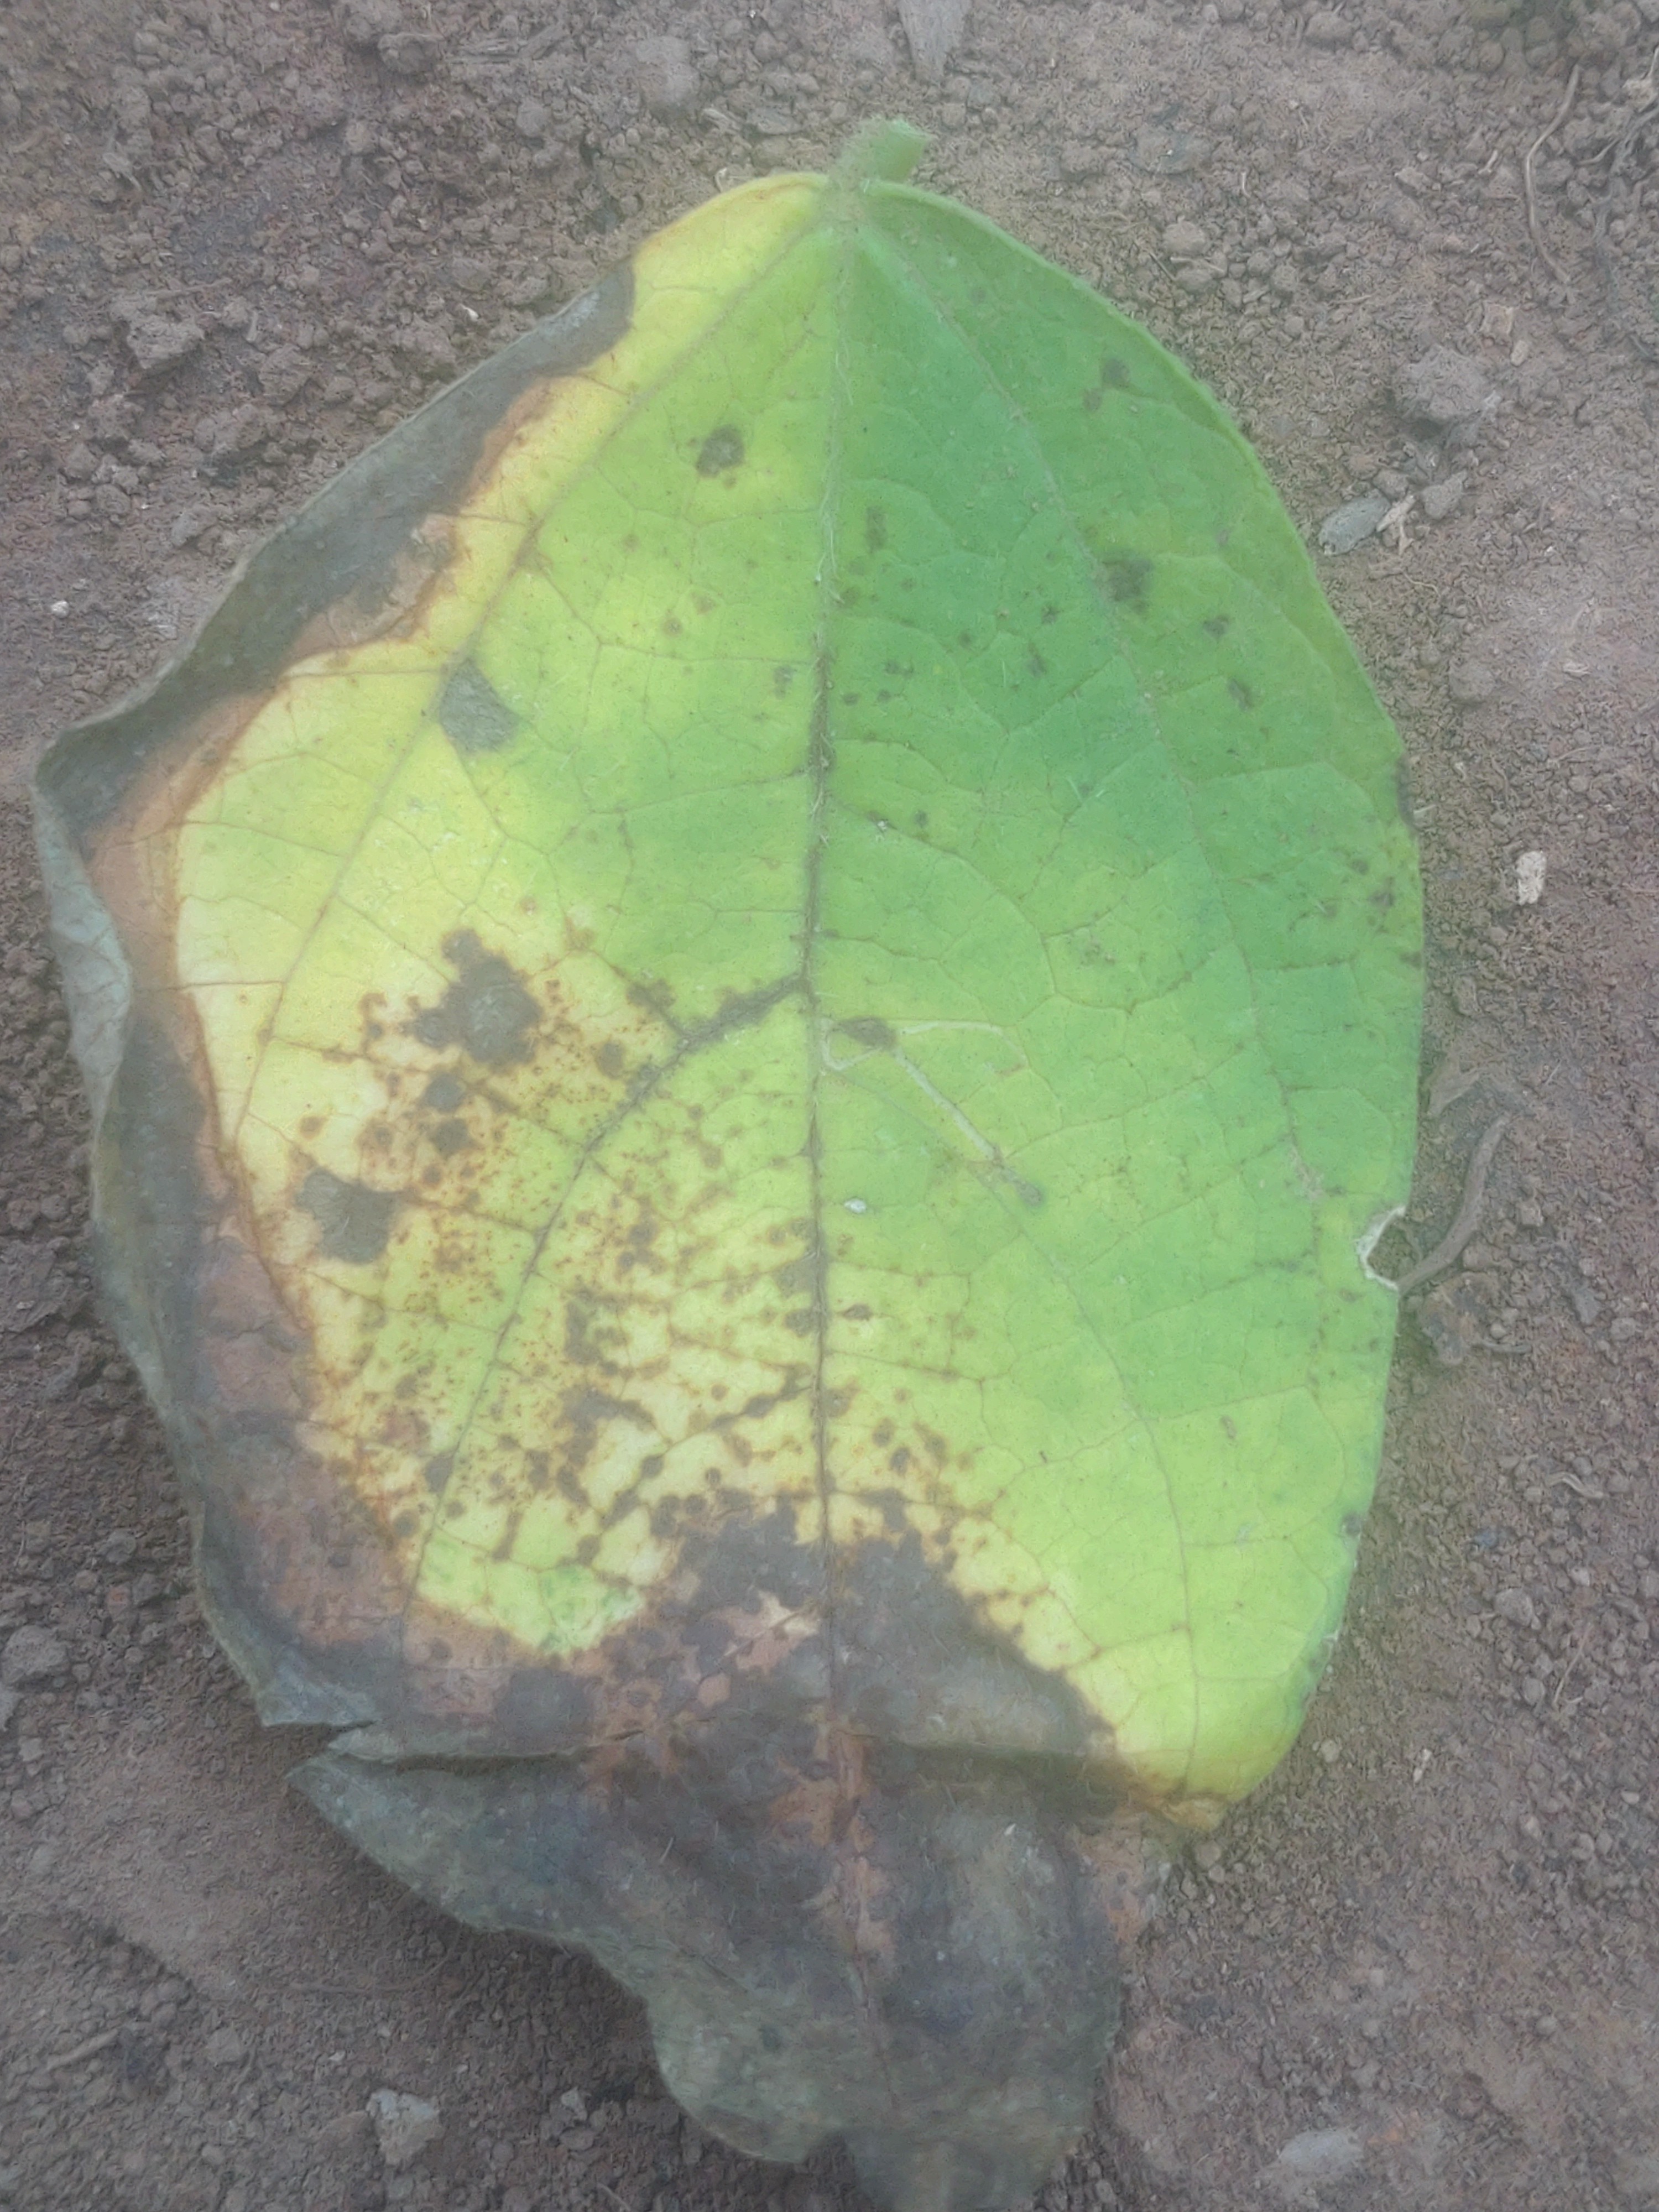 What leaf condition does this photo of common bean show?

anthracnose
